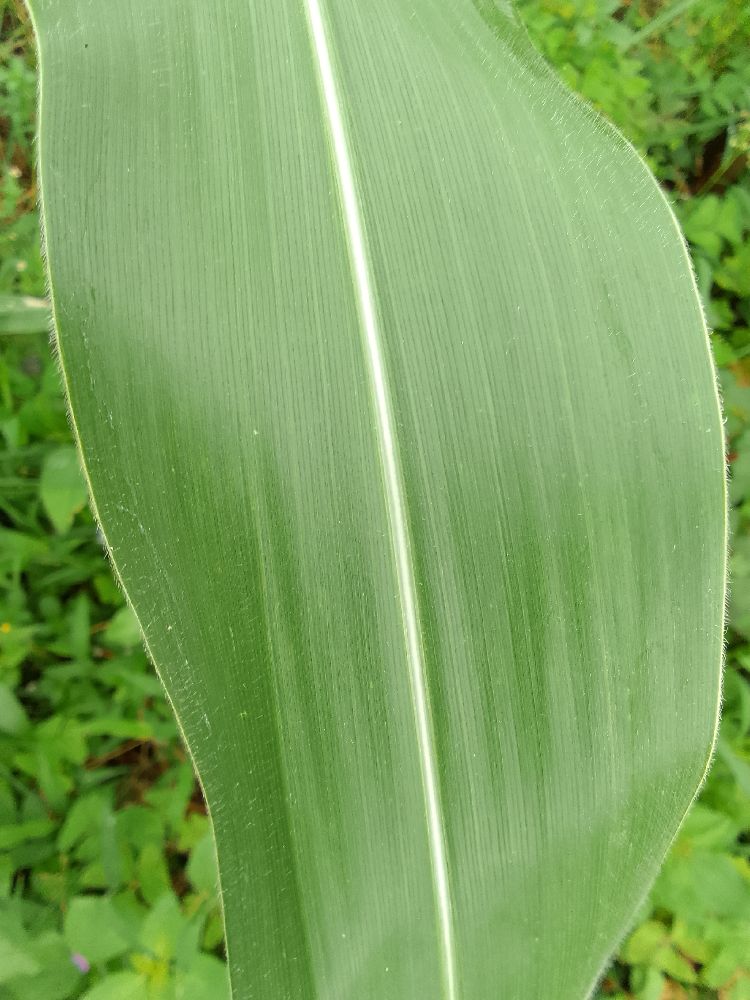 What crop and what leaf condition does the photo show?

maize, healthy
